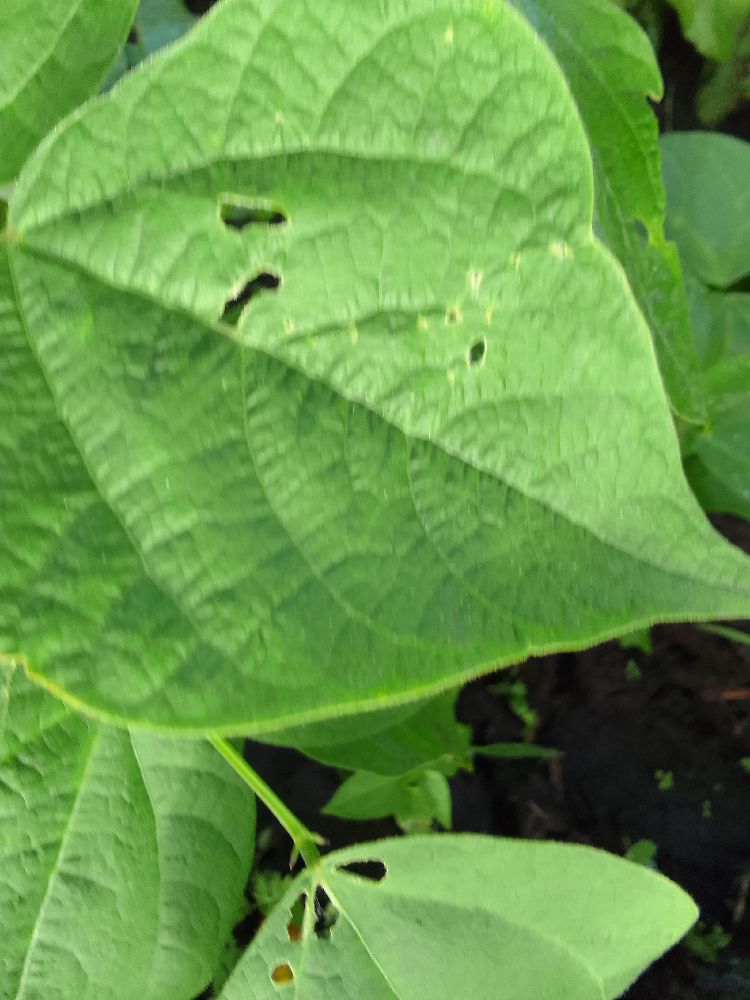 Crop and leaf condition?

common bean, healthy
